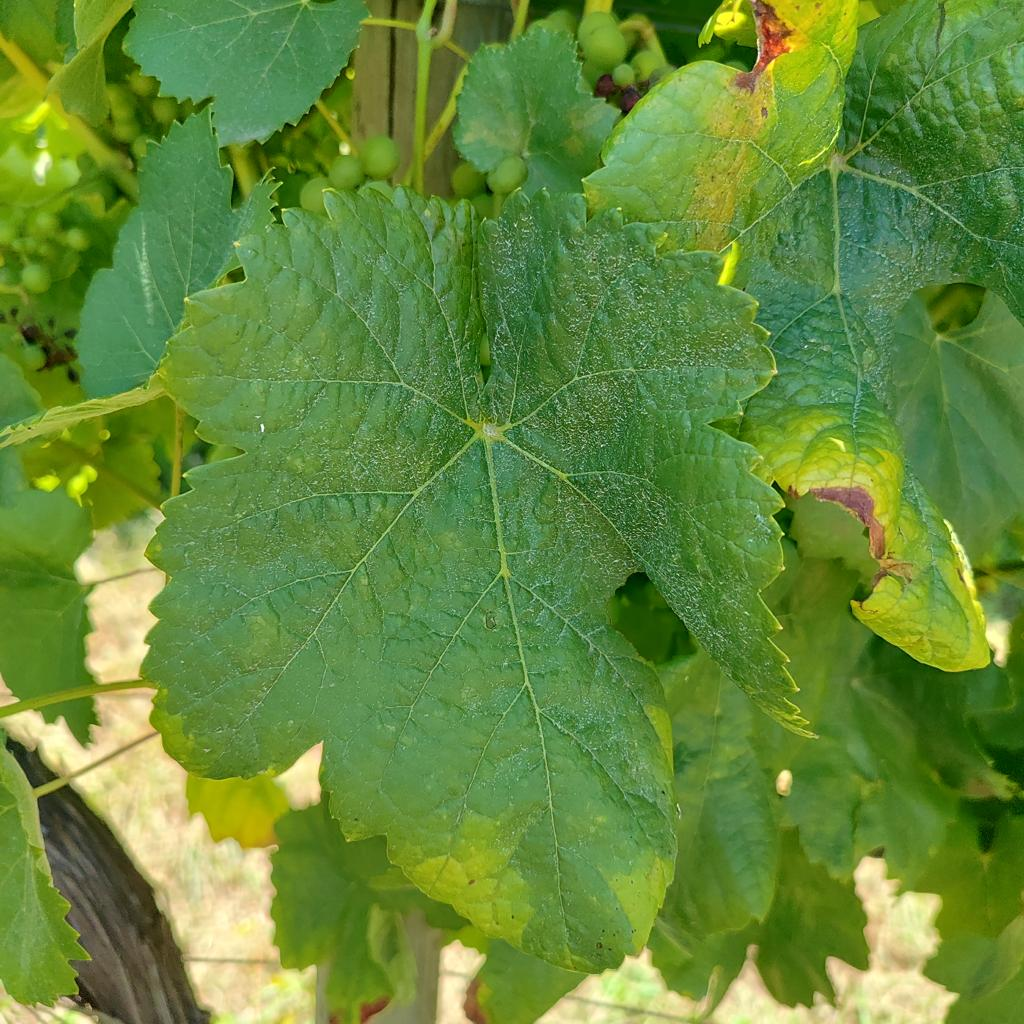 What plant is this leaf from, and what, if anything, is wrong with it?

grapevine, downy mildew
